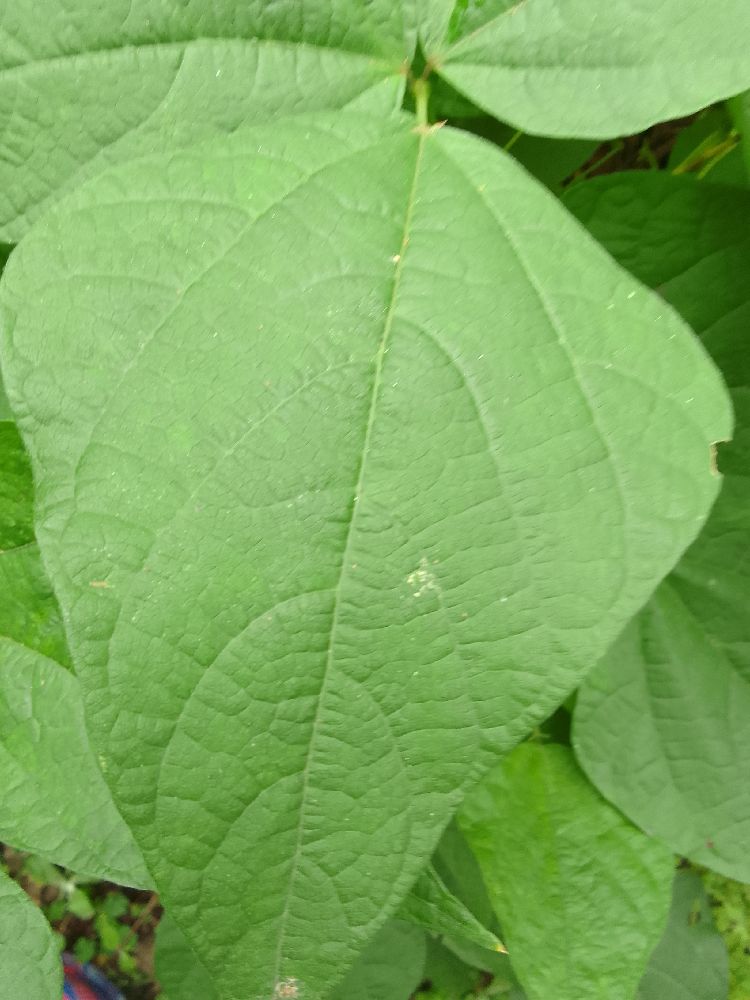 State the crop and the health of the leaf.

common bean, healthy
